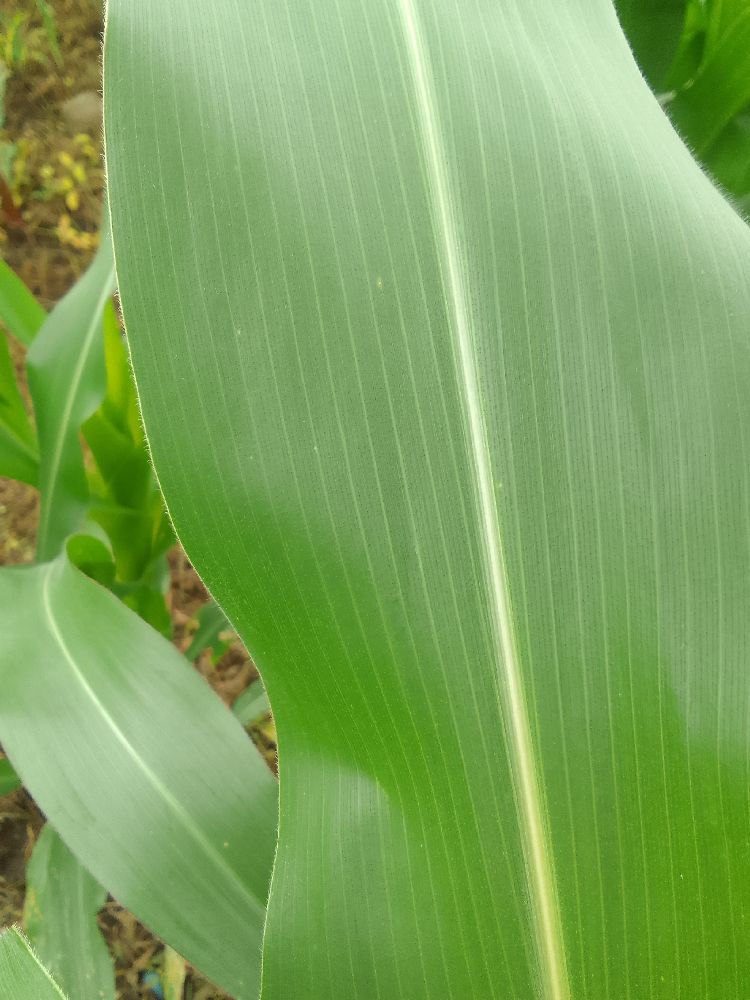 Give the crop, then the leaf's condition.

maize, healthy
